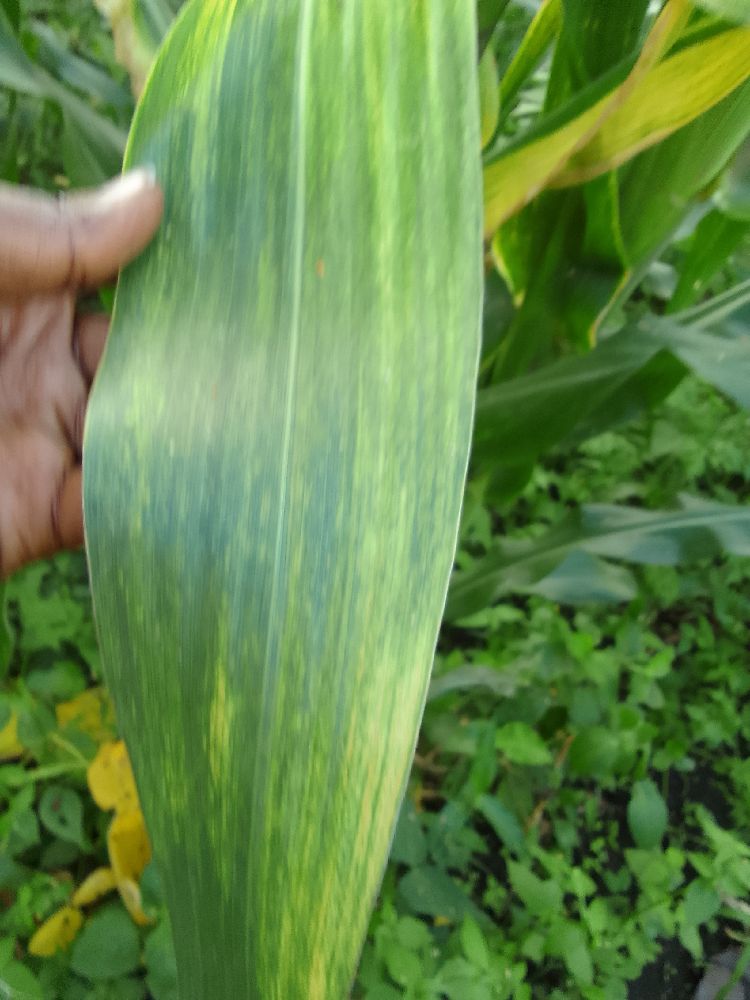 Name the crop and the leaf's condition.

maize, maize lethal necrosis
